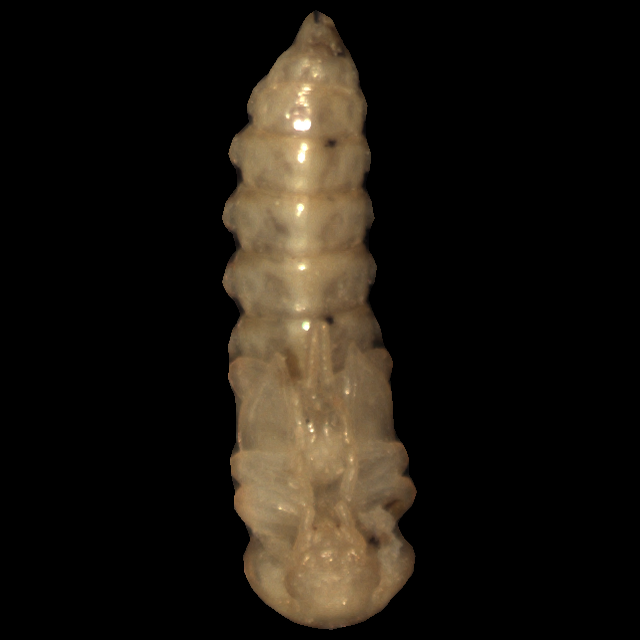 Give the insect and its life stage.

mealworm pupa
